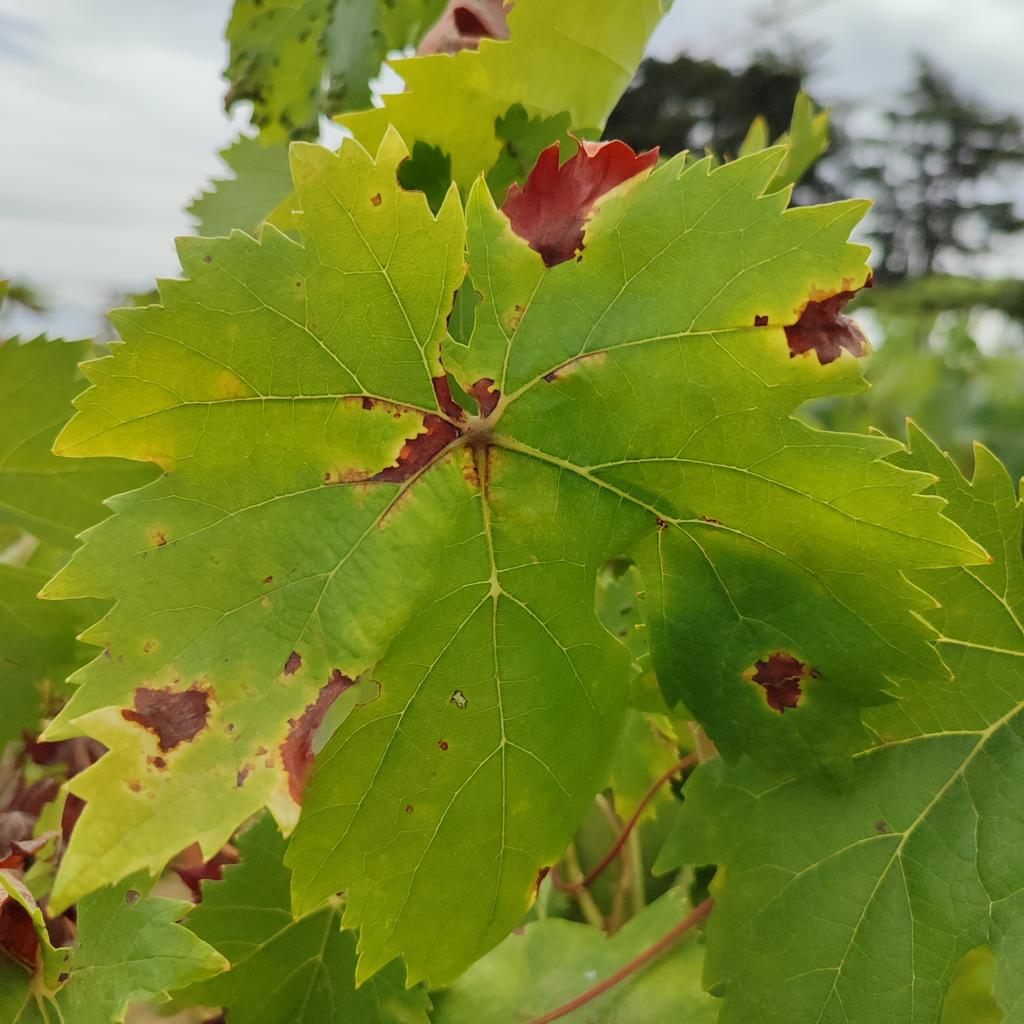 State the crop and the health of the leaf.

grapevine, esca complex
